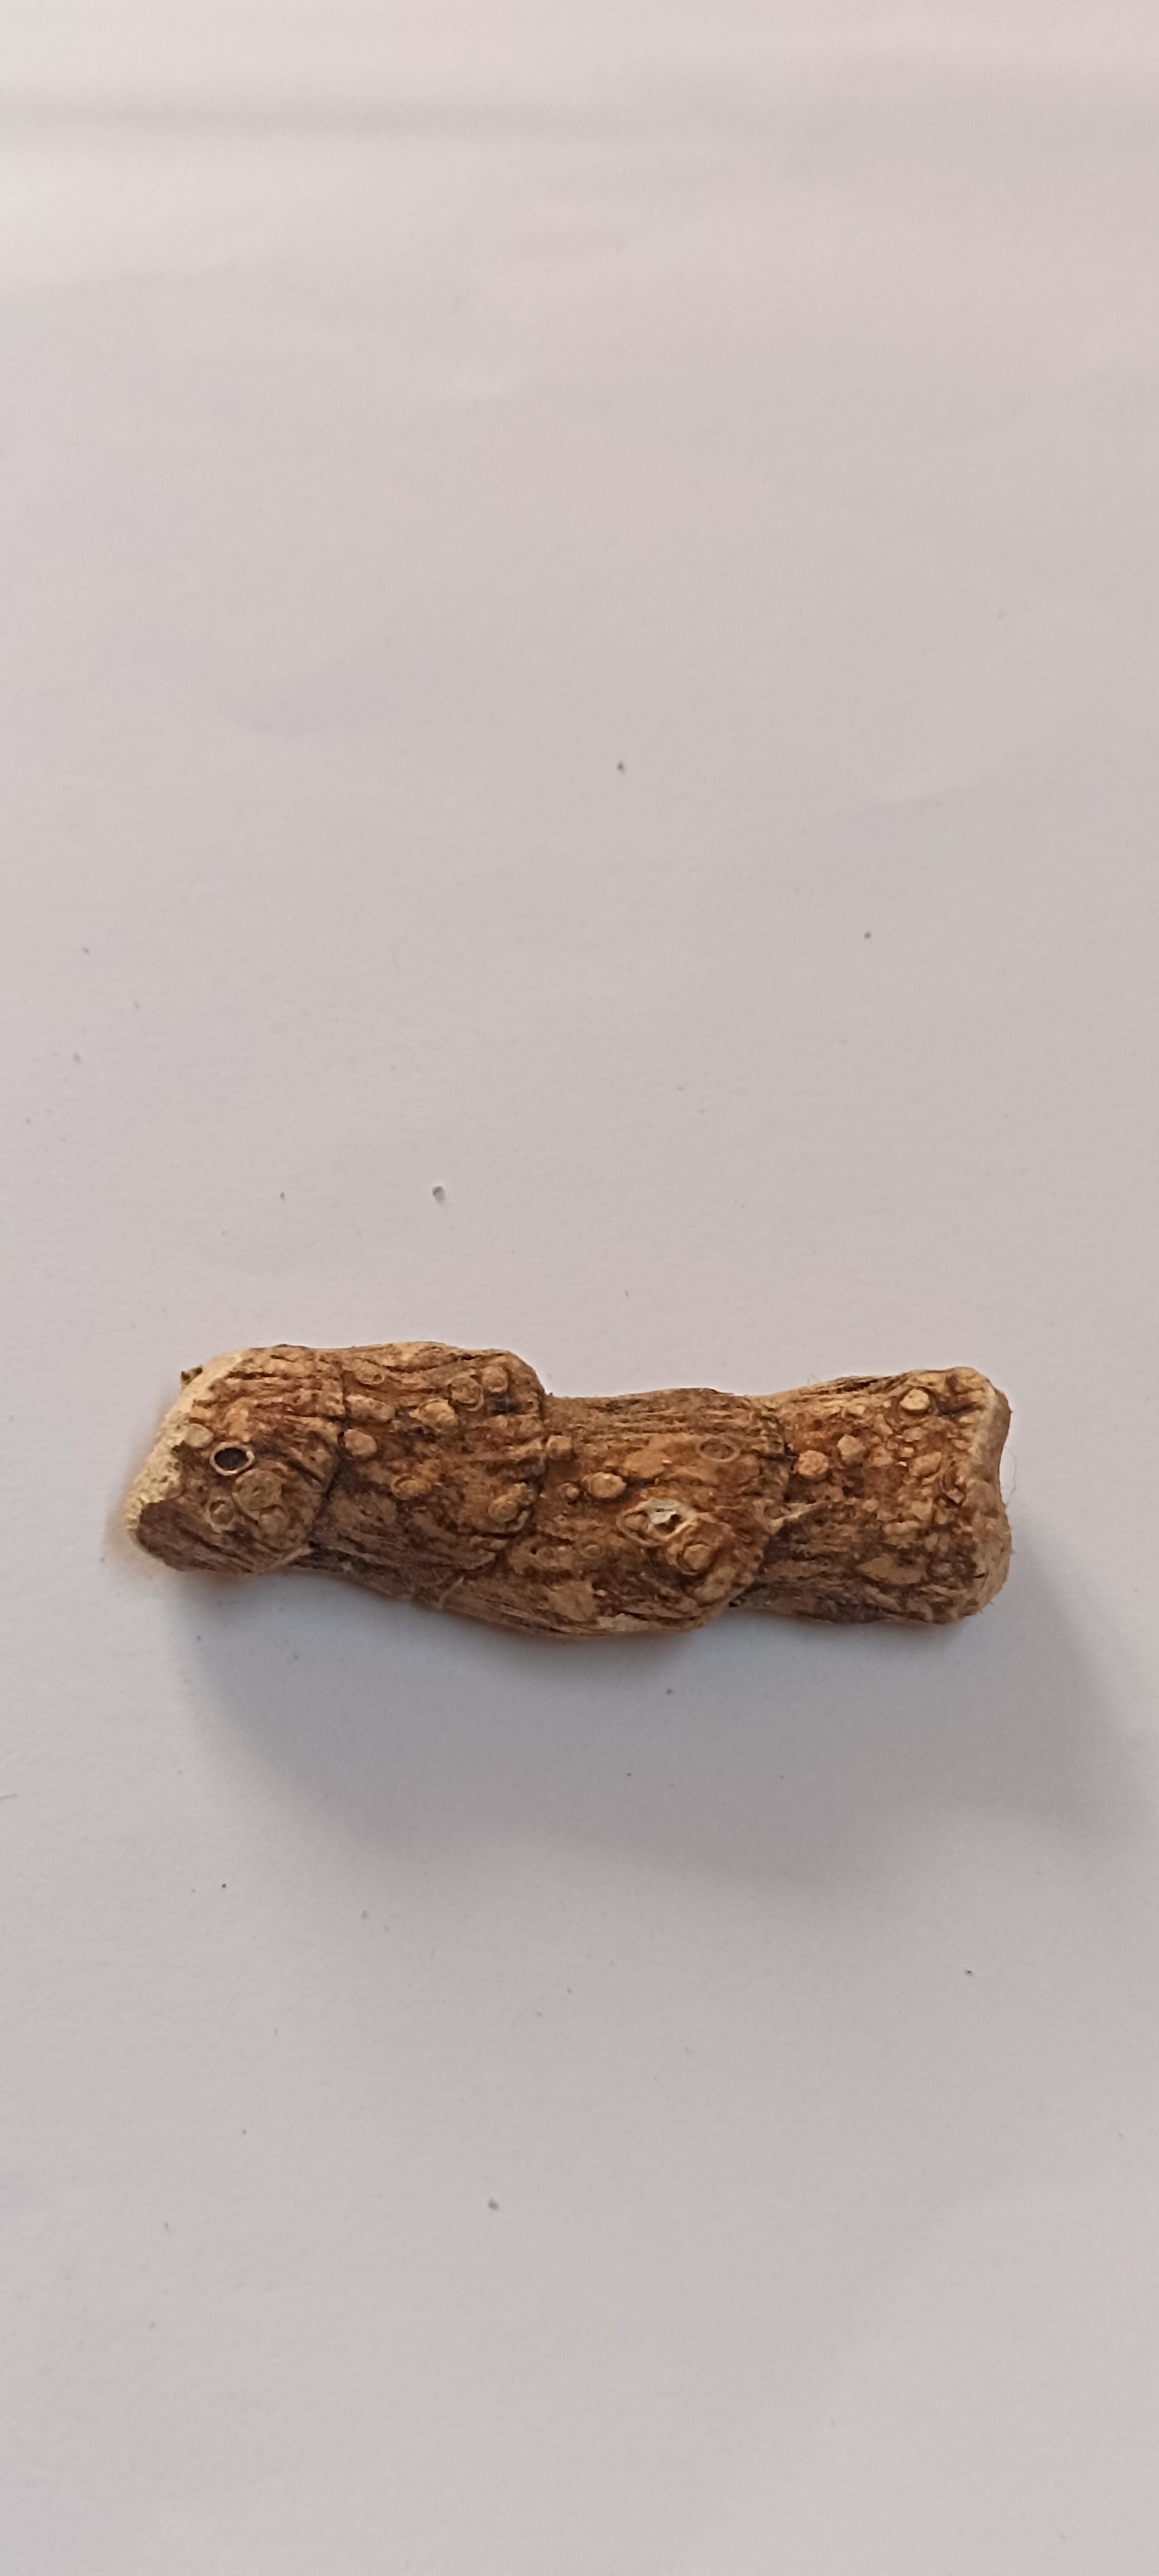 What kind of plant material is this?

vekhand
